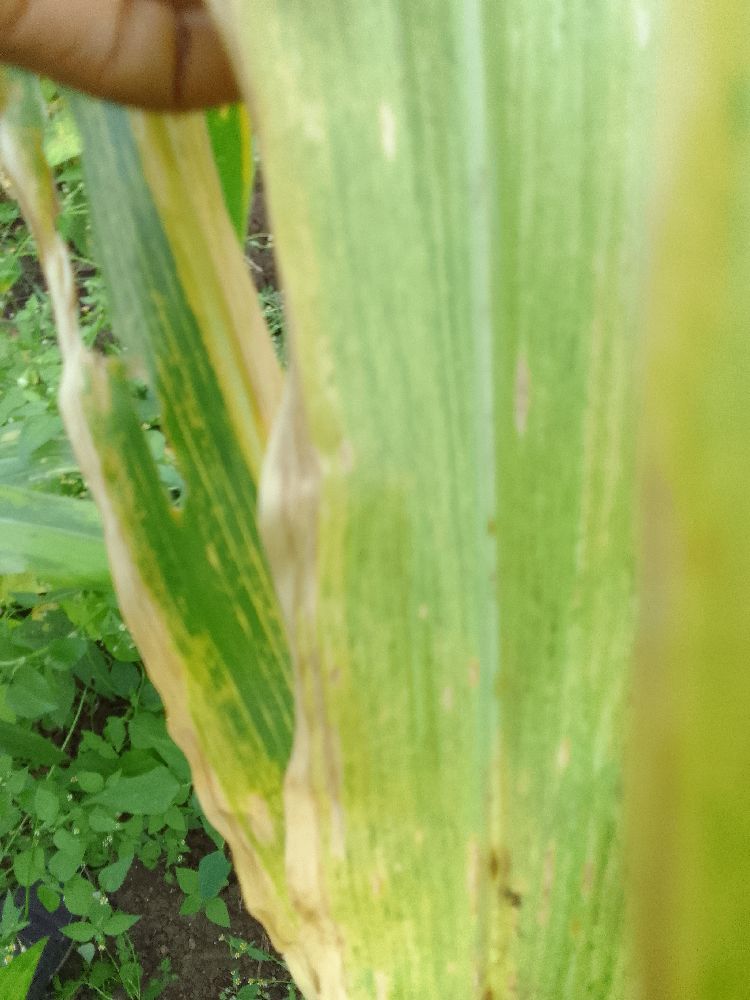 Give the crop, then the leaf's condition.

maize, maize lethal necrosis
